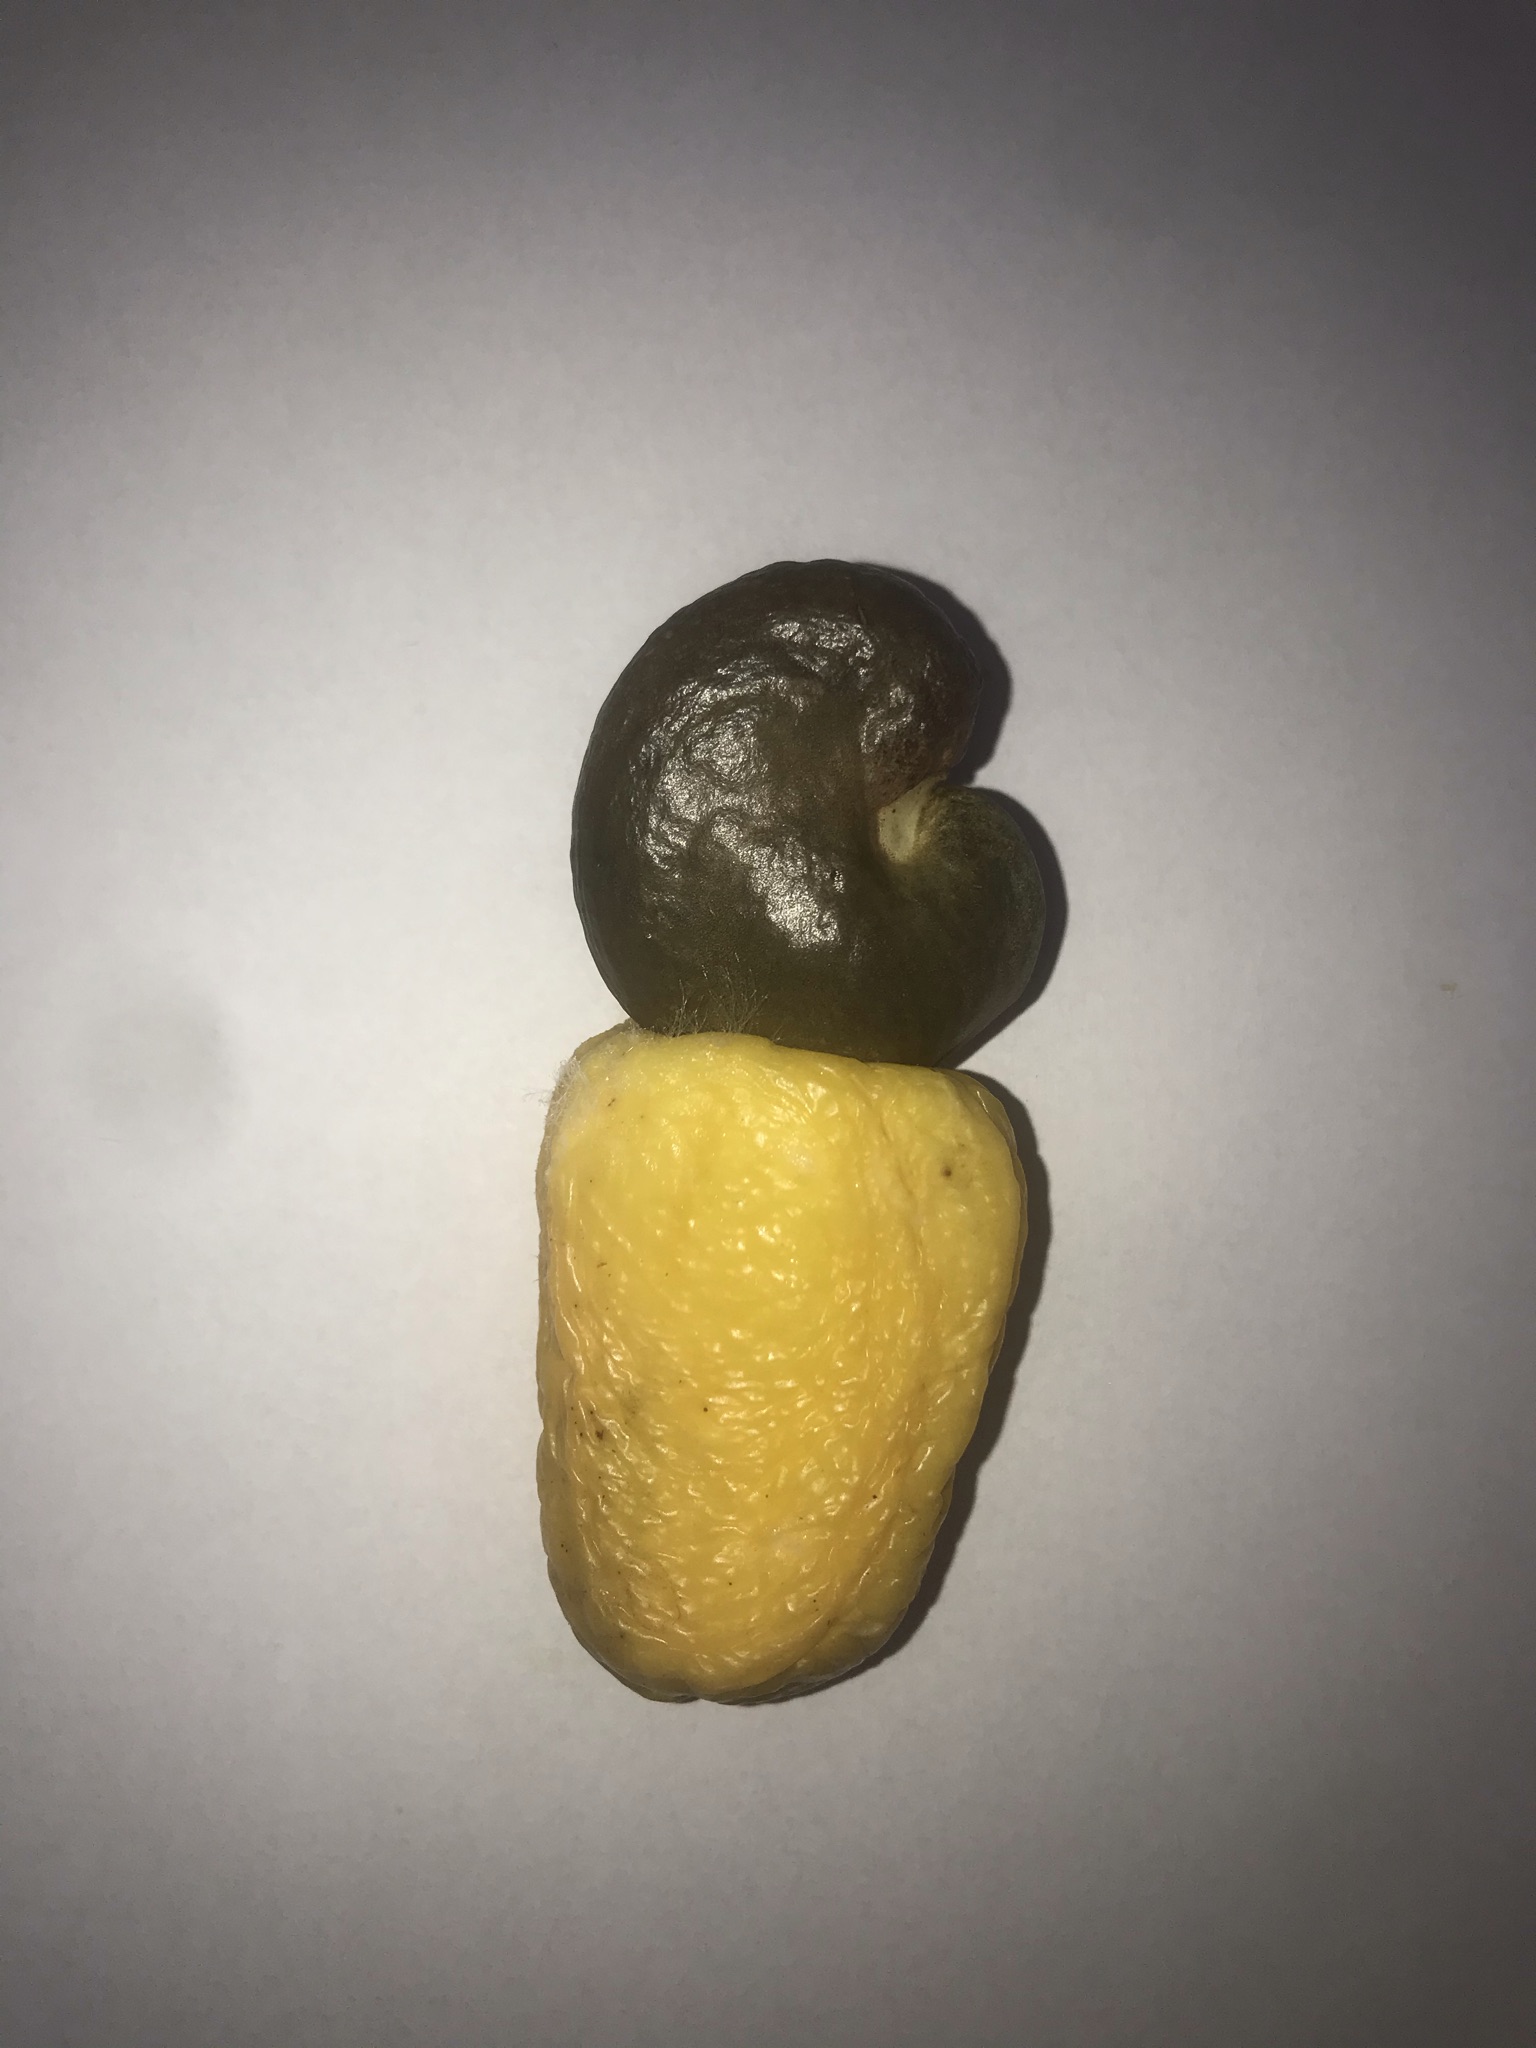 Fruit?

caju amarelo
